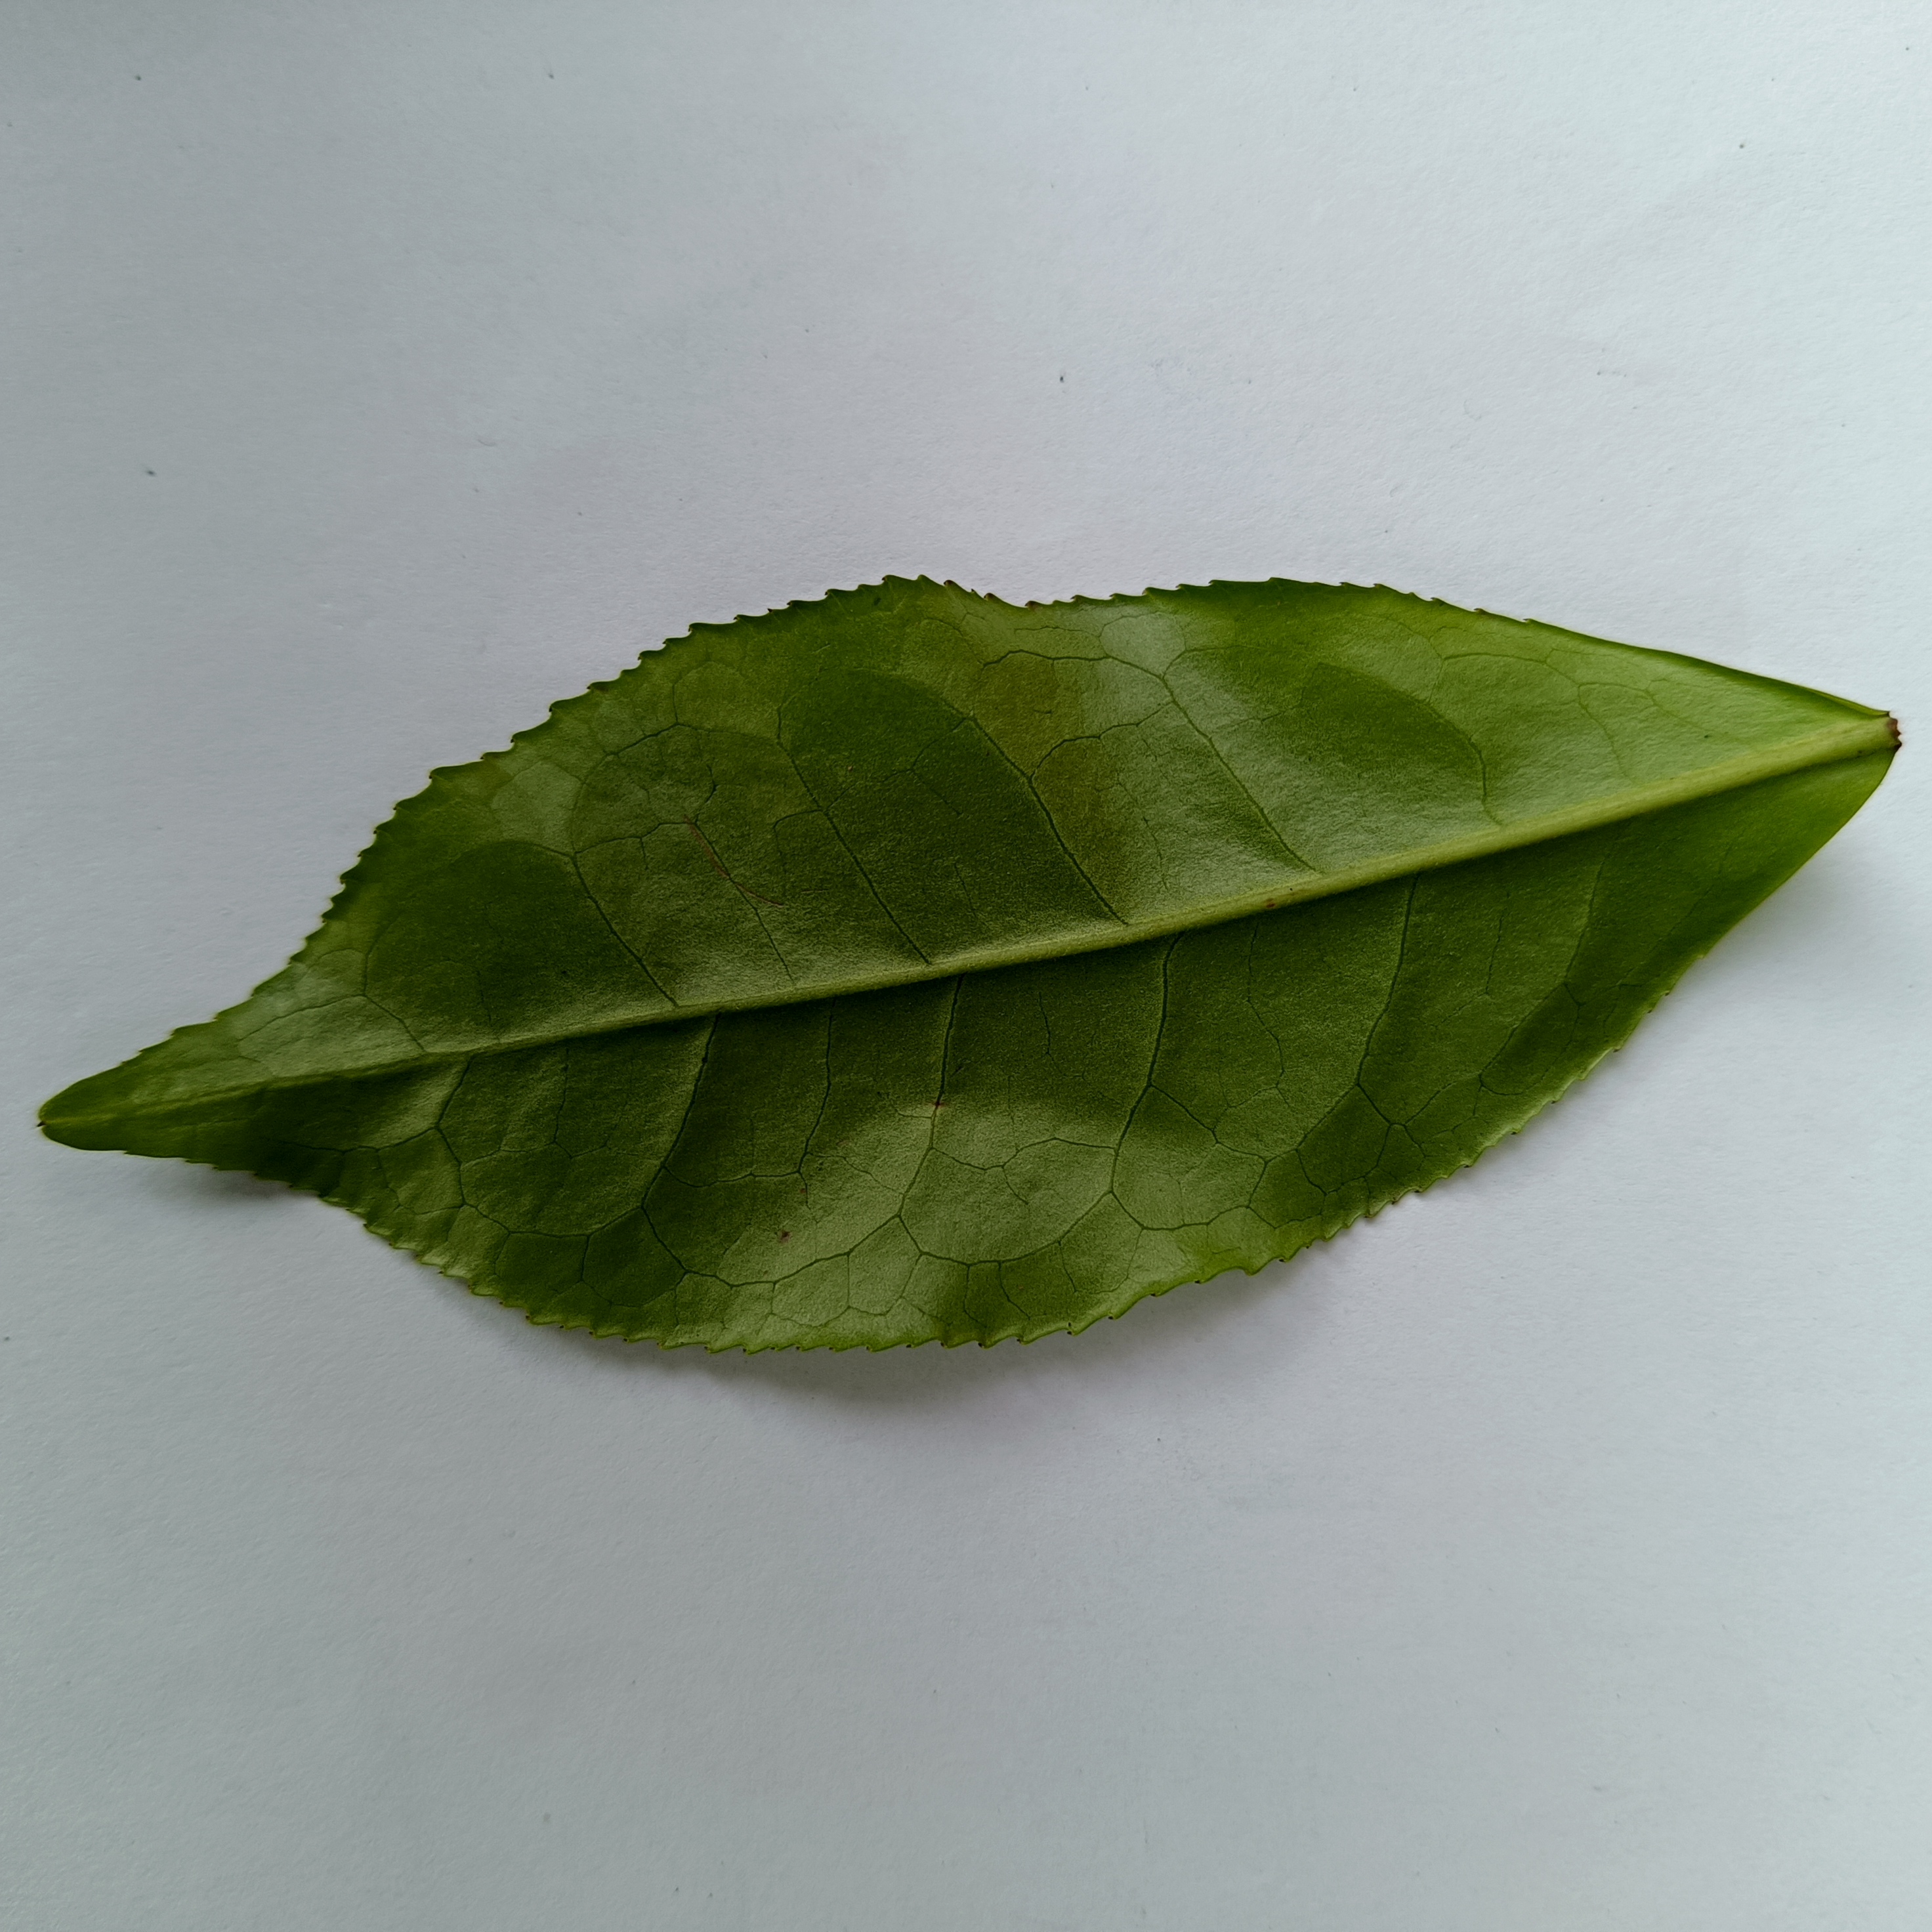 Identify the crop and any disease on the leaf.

tea, healthy
